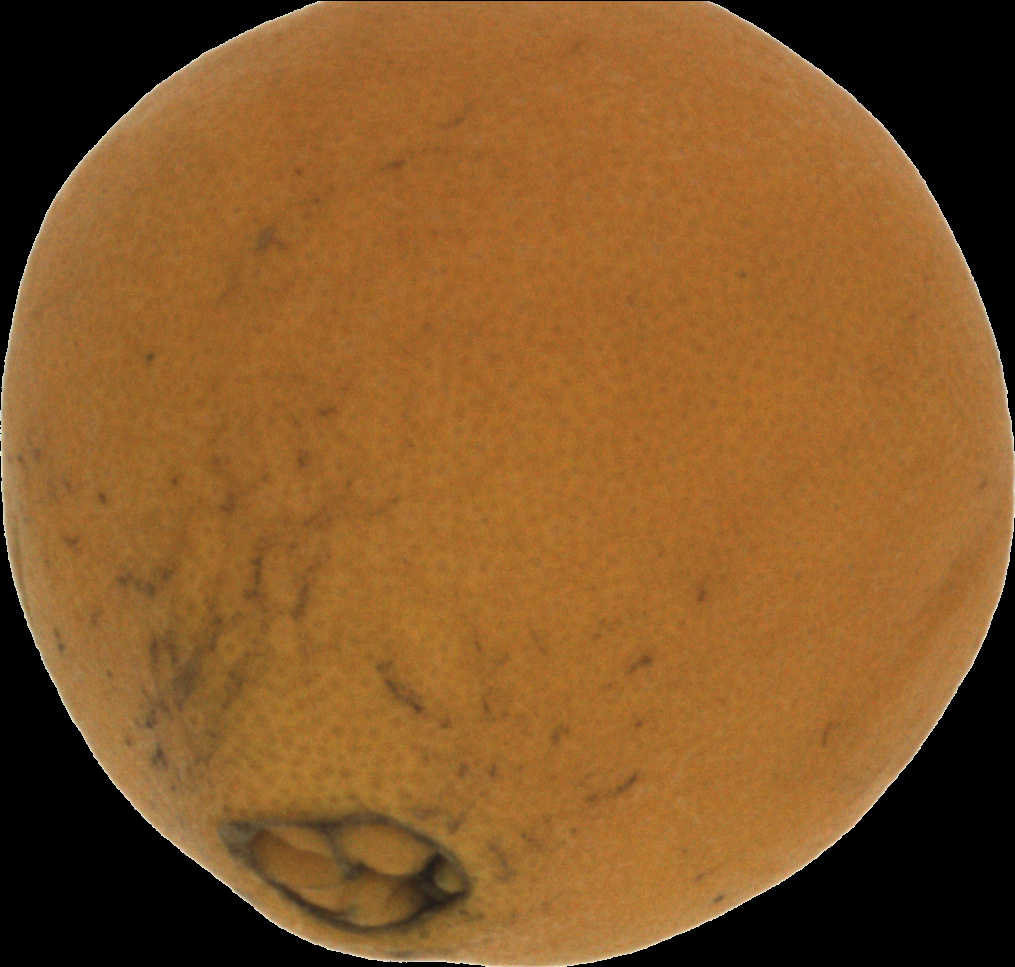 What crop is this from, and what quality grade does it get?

orange, bad
